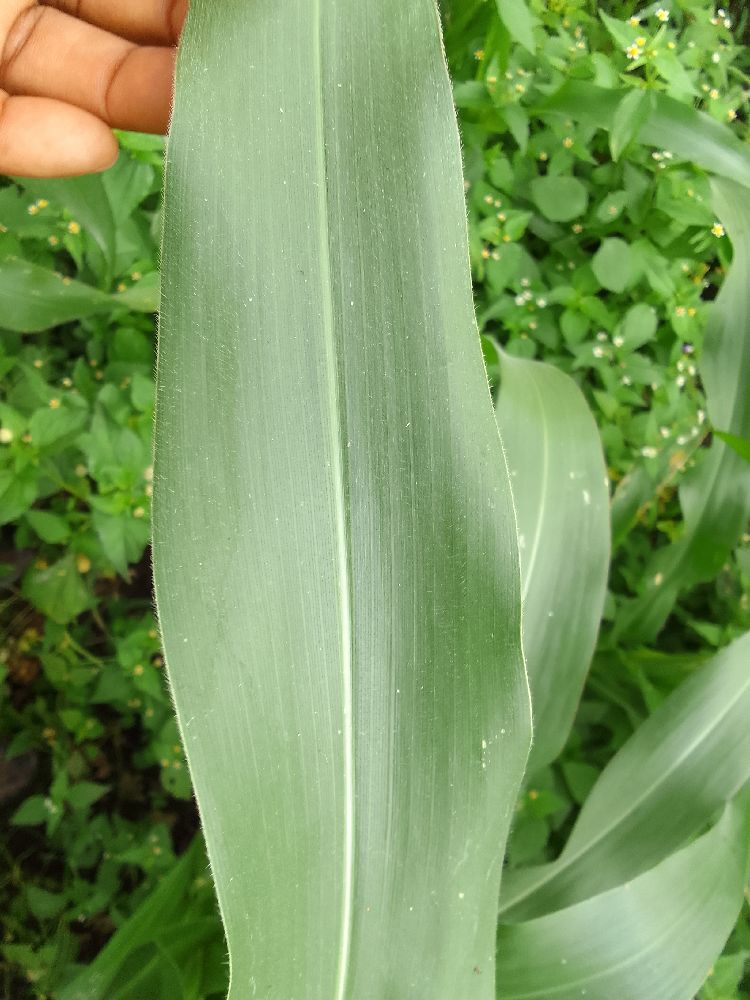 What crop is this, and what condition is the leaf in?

maize, healthy
